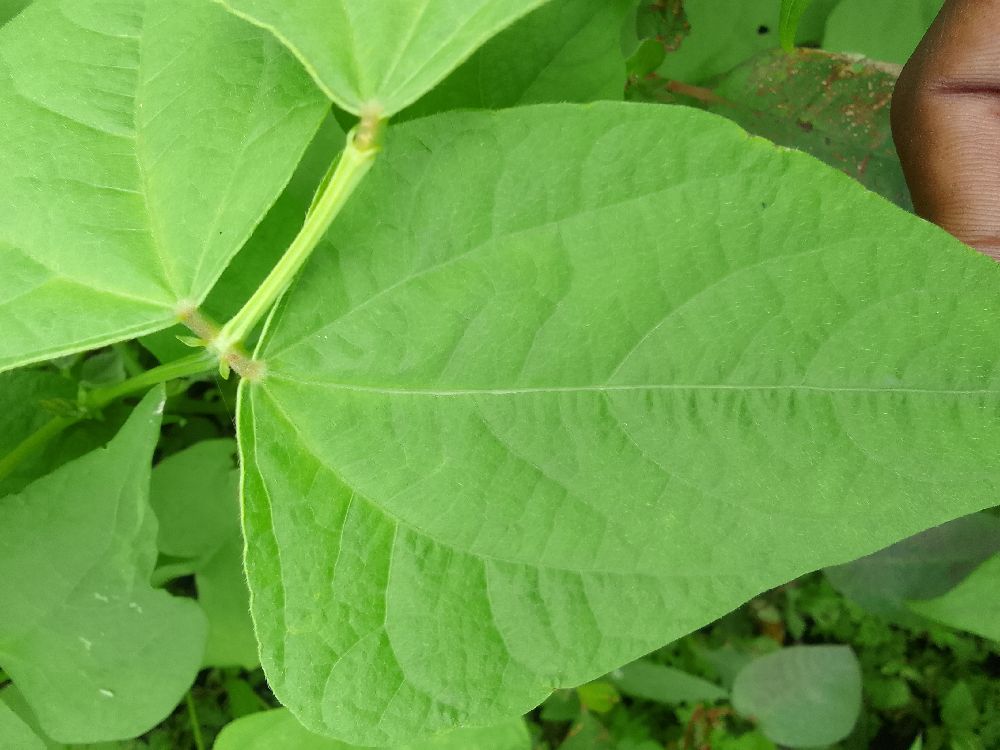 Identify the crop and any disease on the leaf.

common bean, healthy
